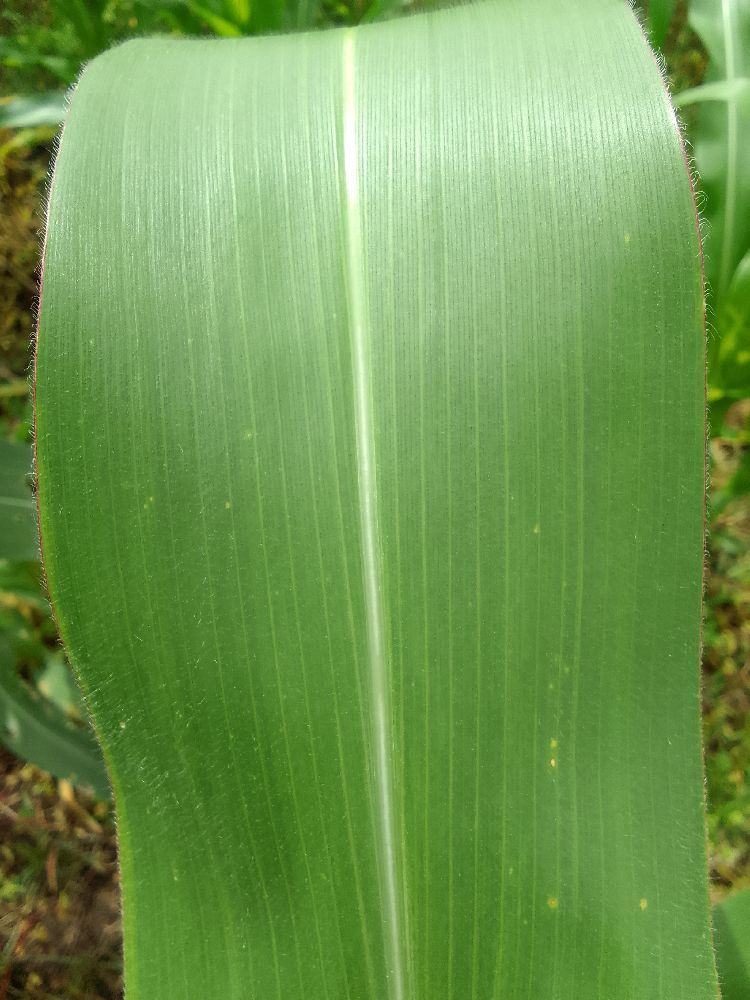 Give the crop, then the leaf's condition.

maize, healthy
